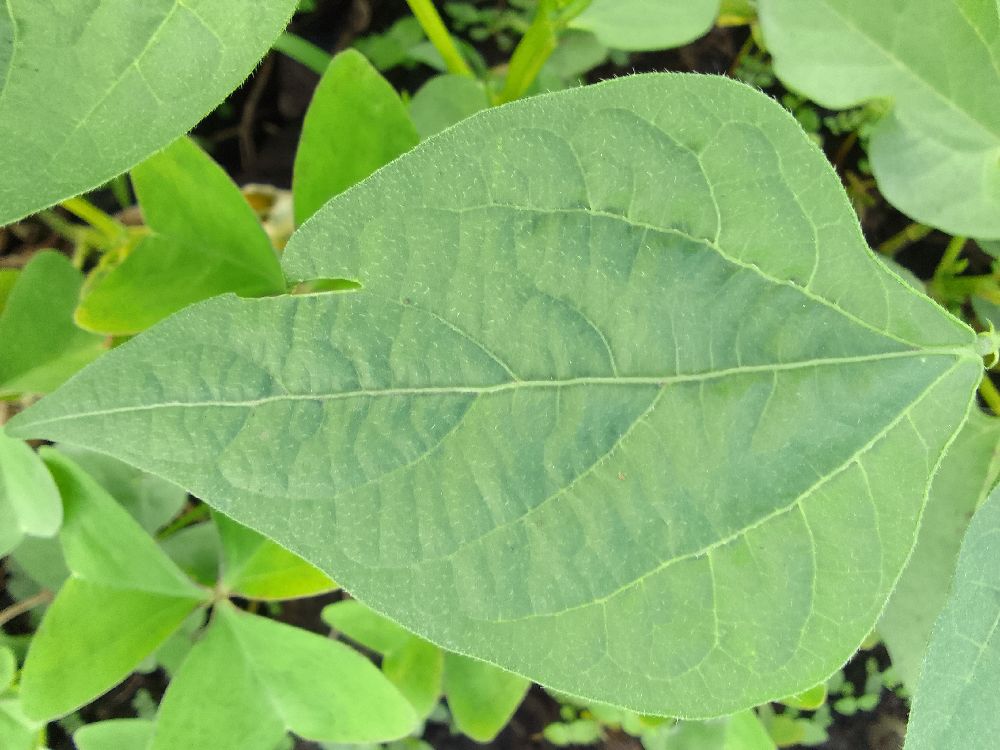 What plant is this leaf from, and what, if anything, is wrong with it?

common bean, healthy
